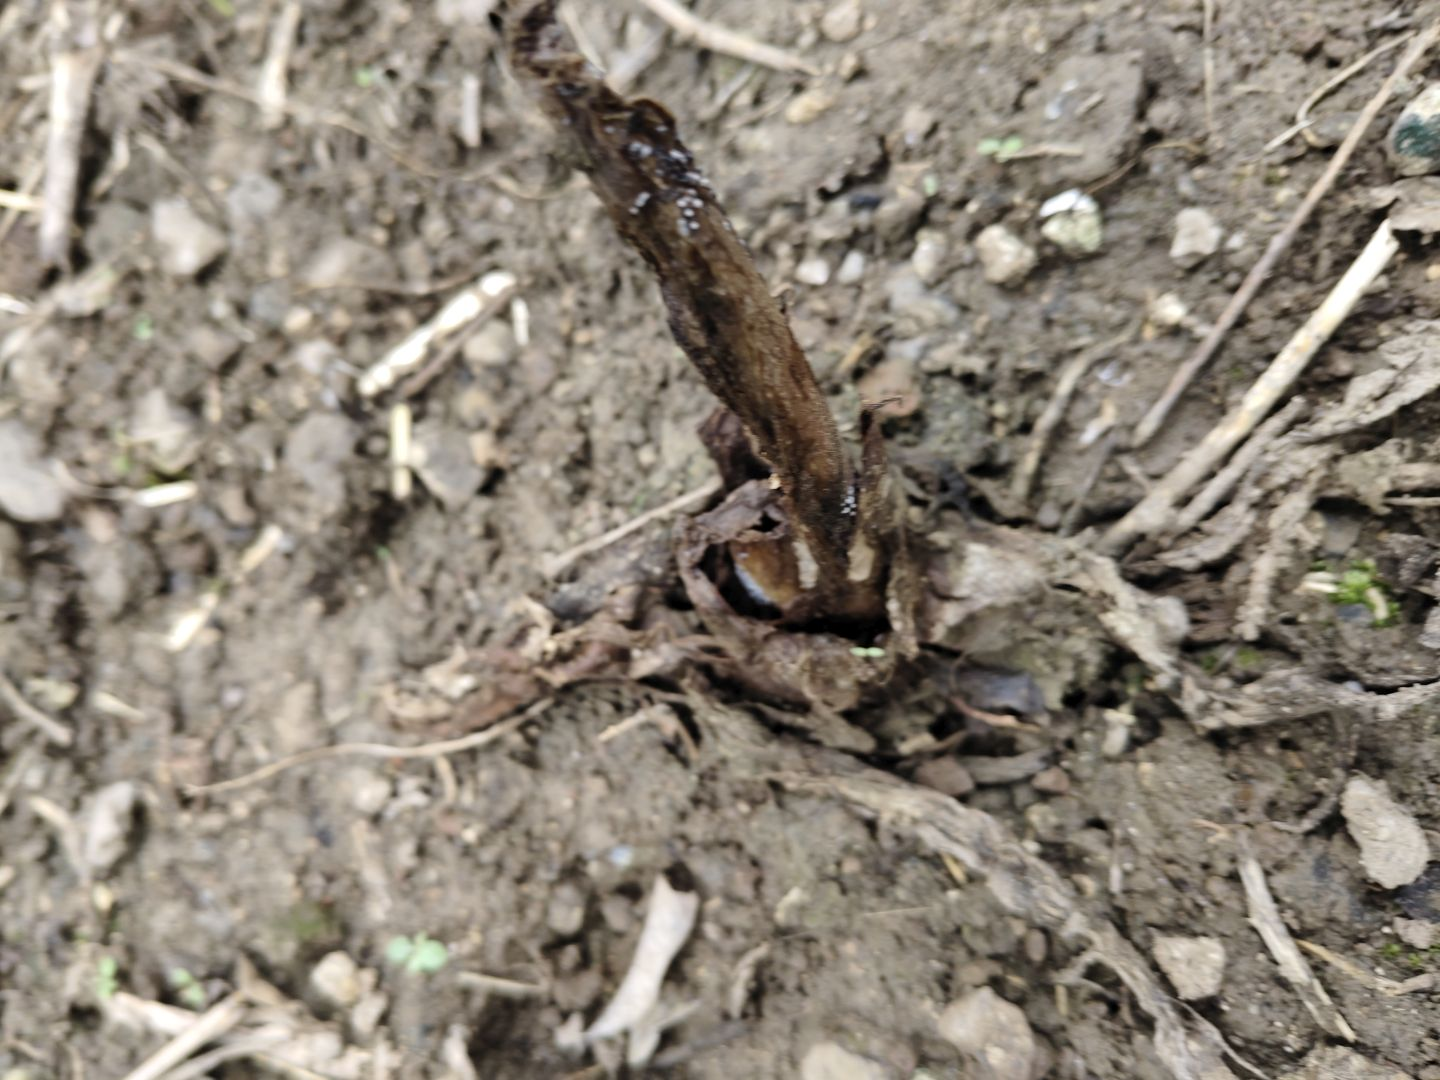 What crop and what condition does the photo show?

taro, root rot
